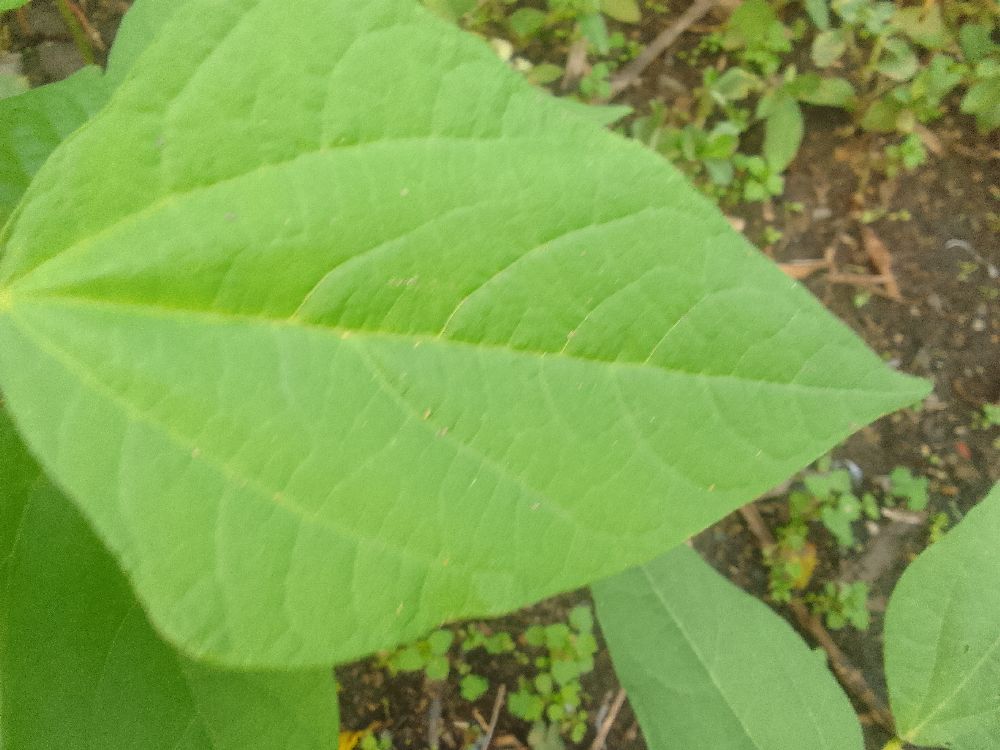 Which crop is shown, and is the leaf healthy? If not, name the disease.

common bean, healthy
